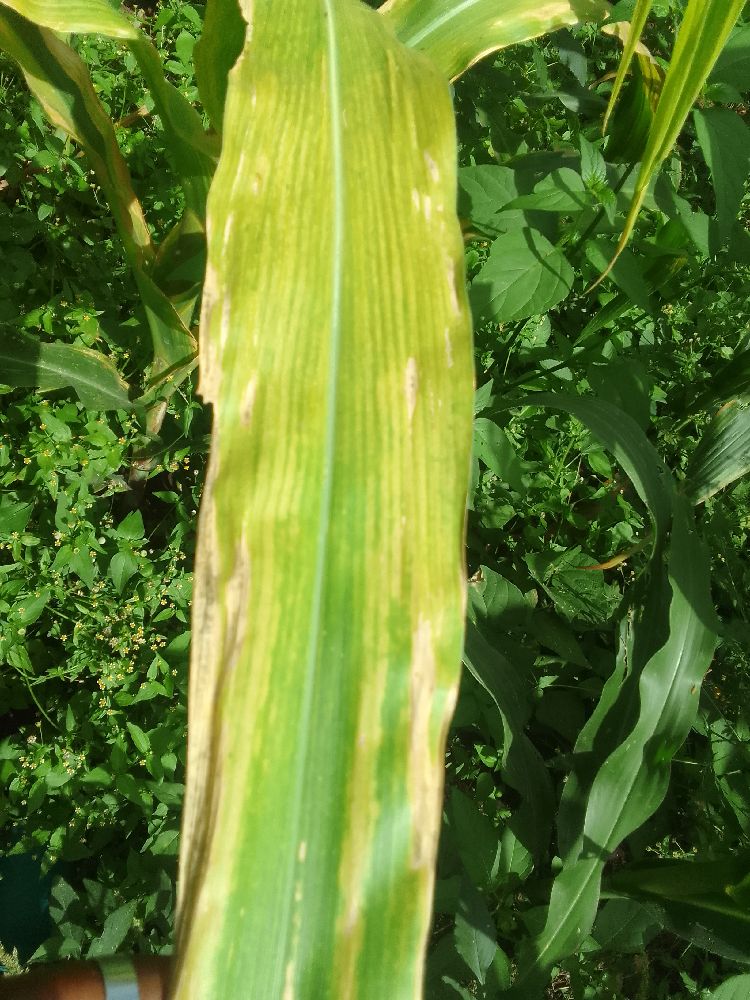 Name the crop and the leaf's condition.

maize, maize lethal necrosis
